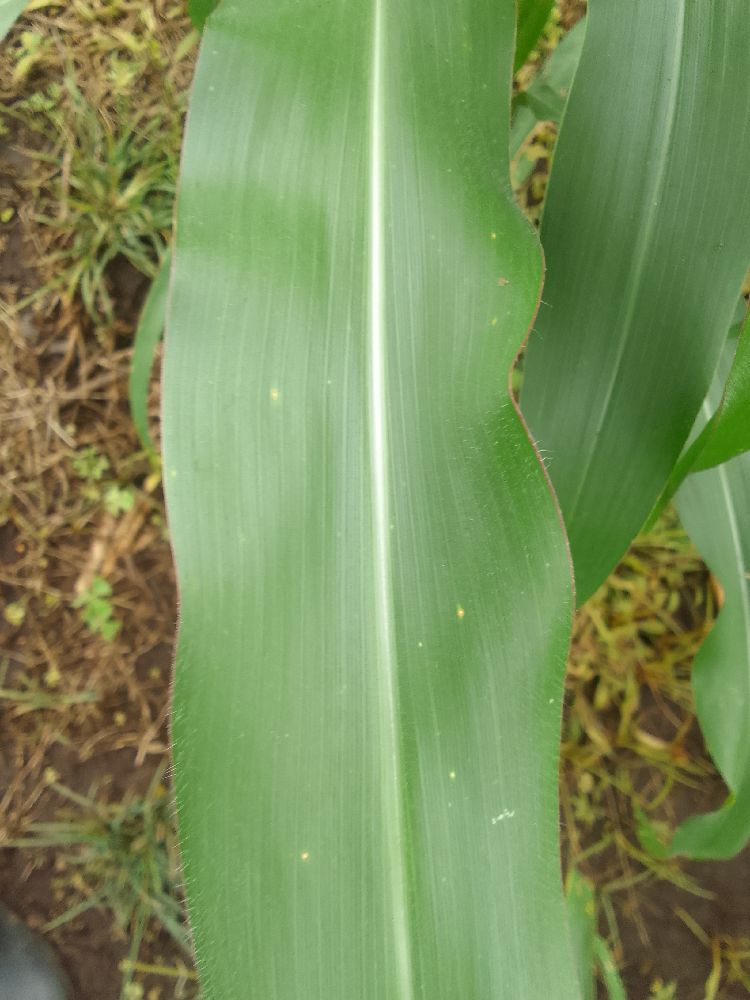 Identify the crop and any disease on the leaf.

maize, healthy
